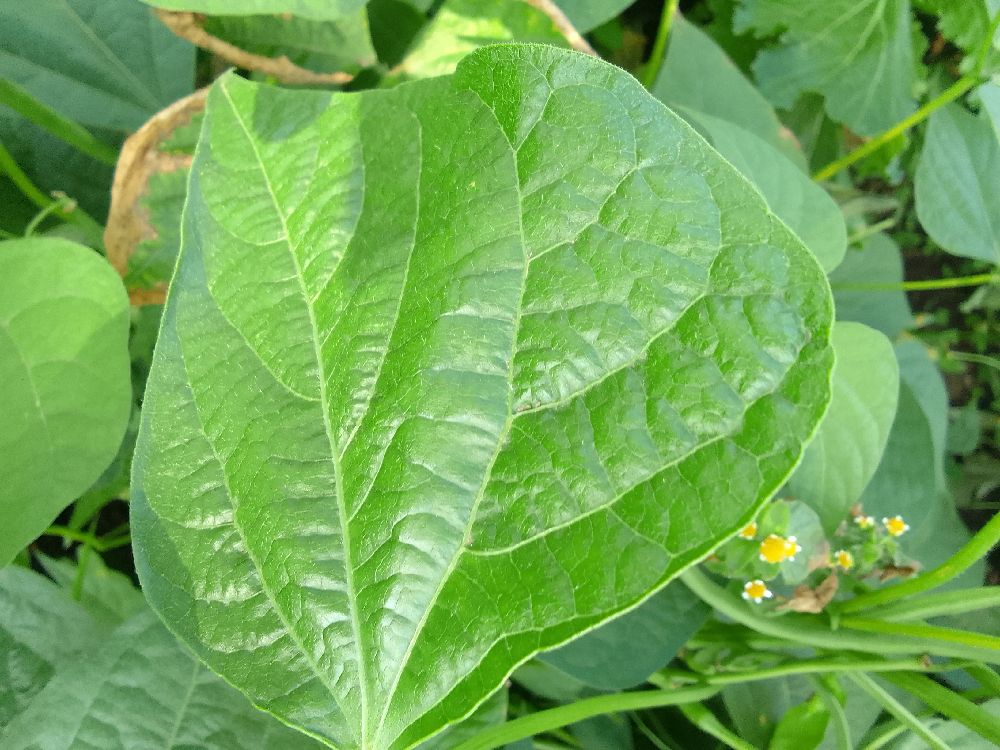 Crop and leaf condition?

common bean, healthy
